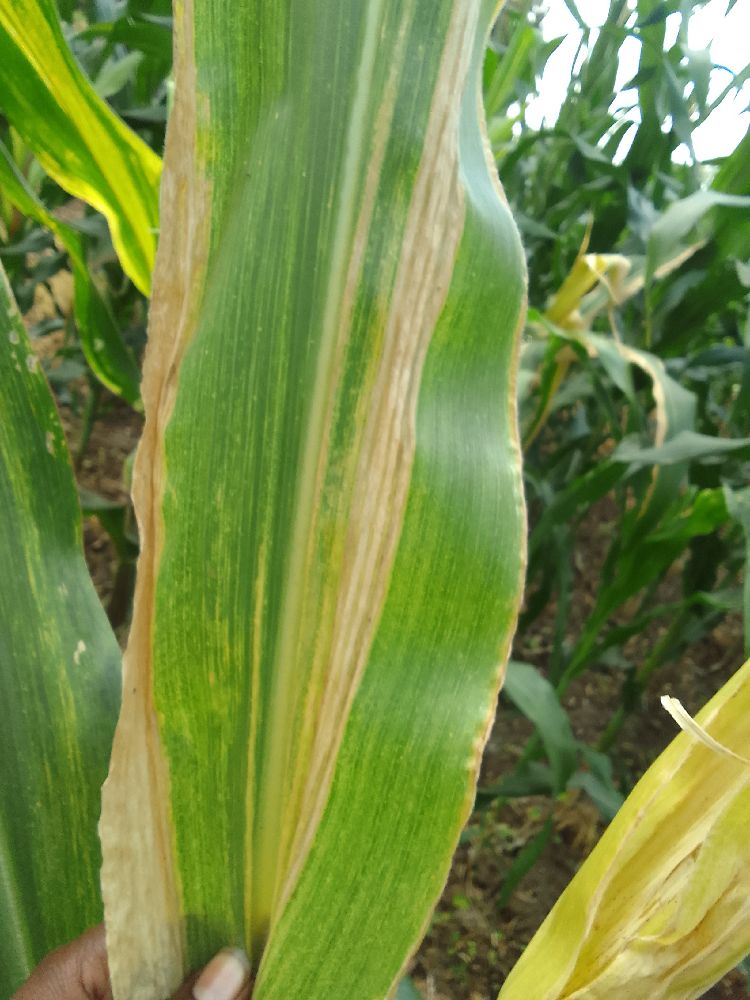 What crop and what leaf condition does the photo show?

maize, maize lethal necrosis
